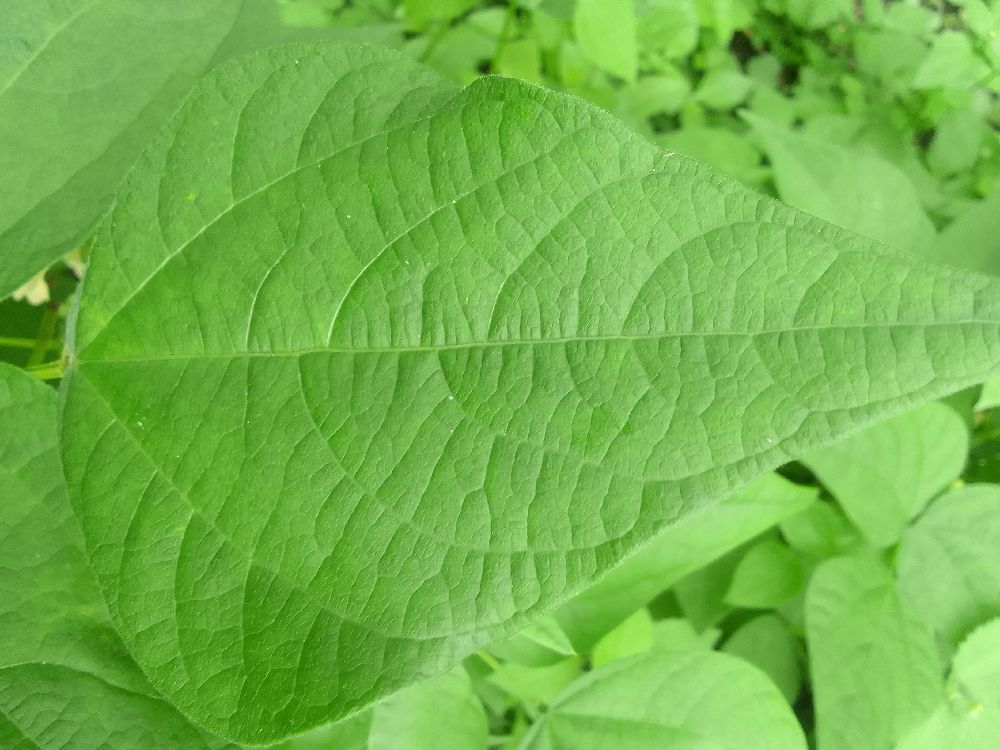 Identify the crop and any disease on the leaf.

common bean, healthy
